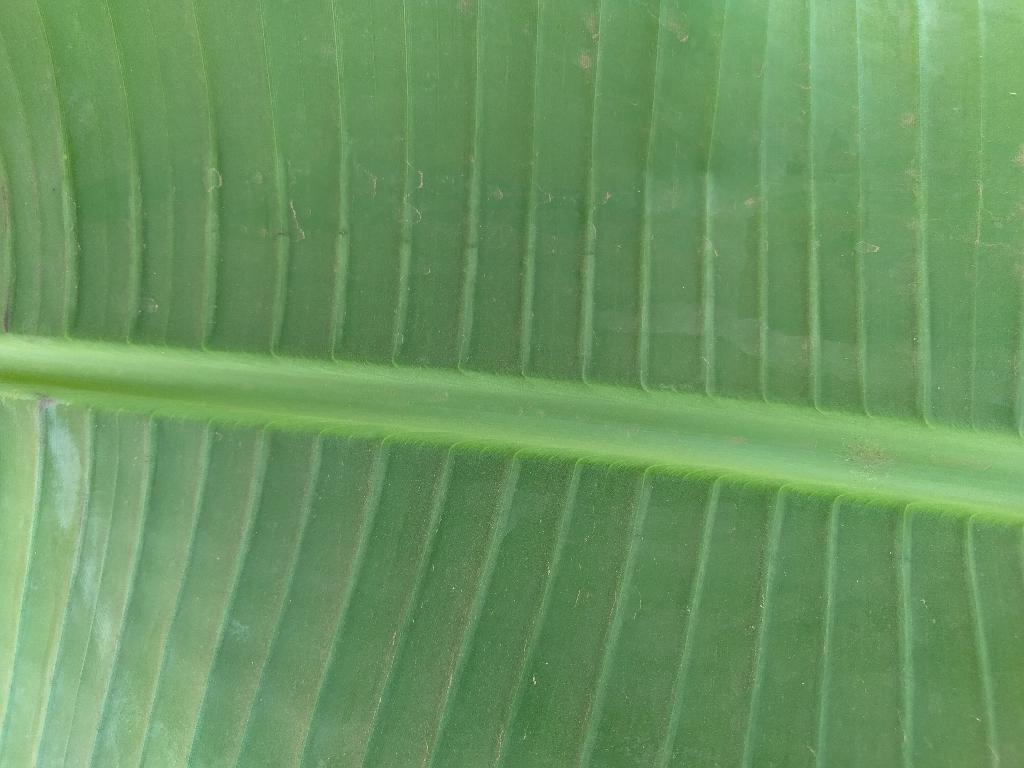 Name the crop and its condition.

banana, healthy
